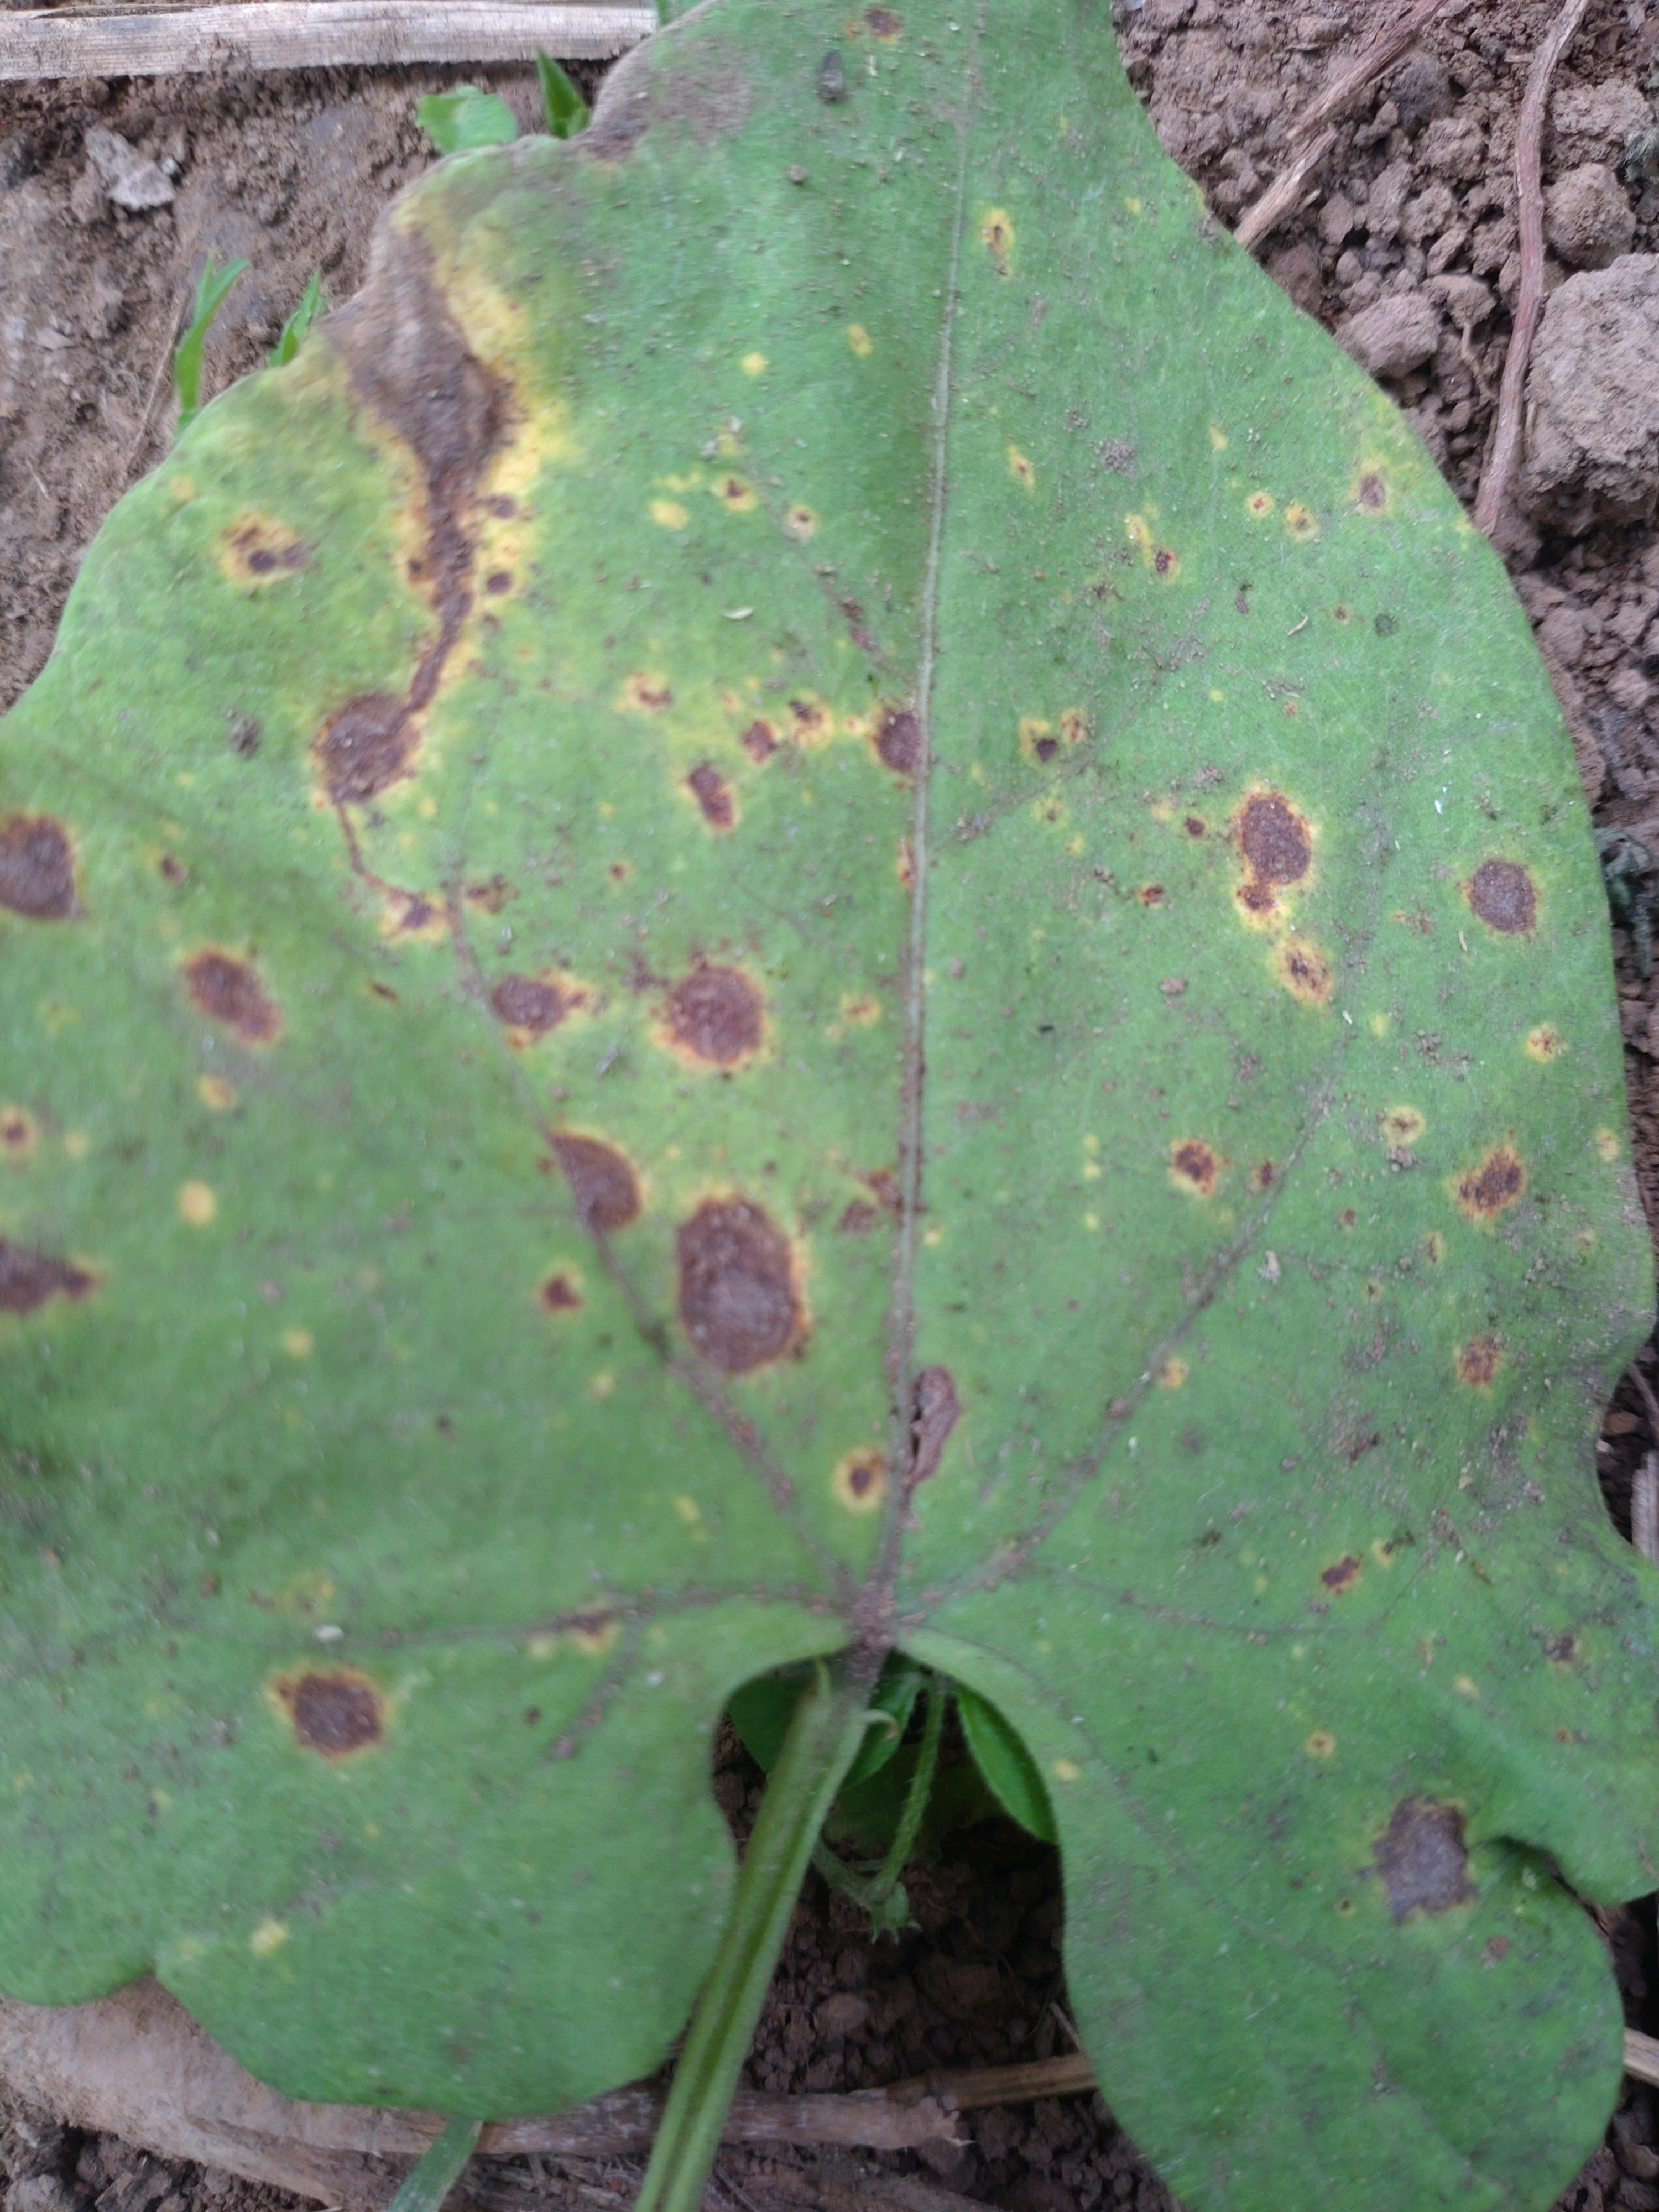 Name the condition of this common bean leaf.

rust
